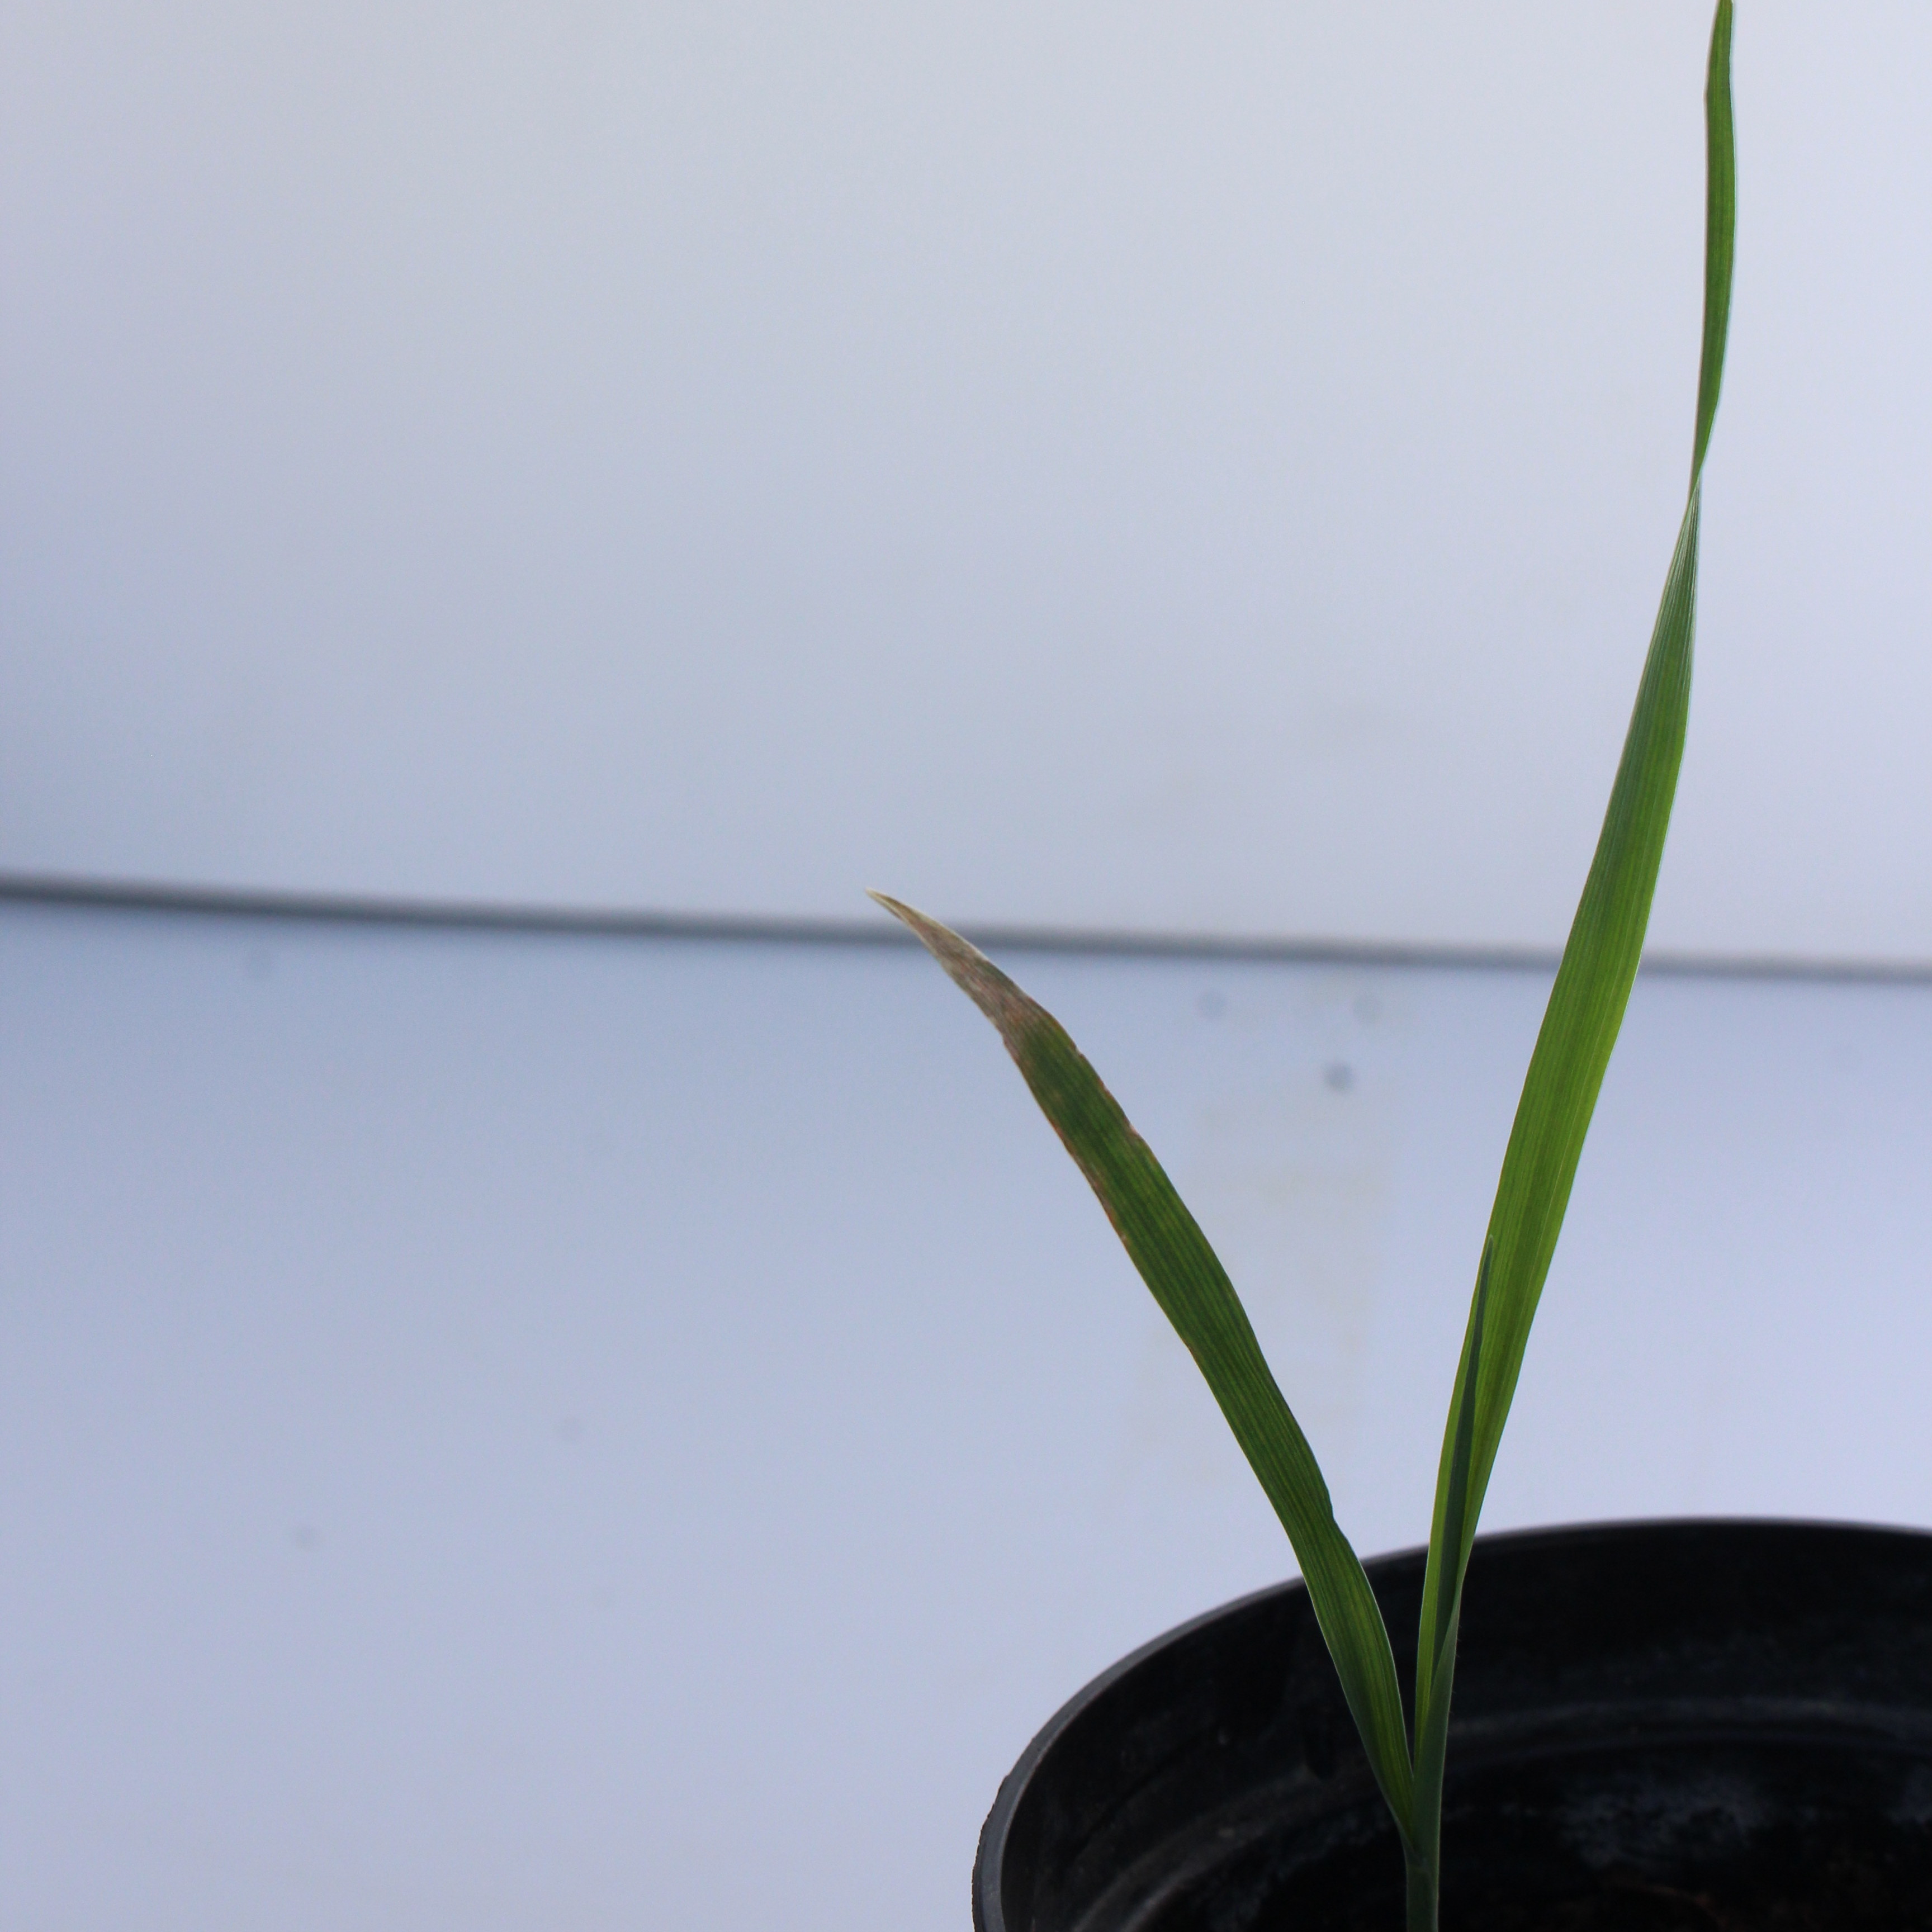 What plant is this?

Avena sterilis
